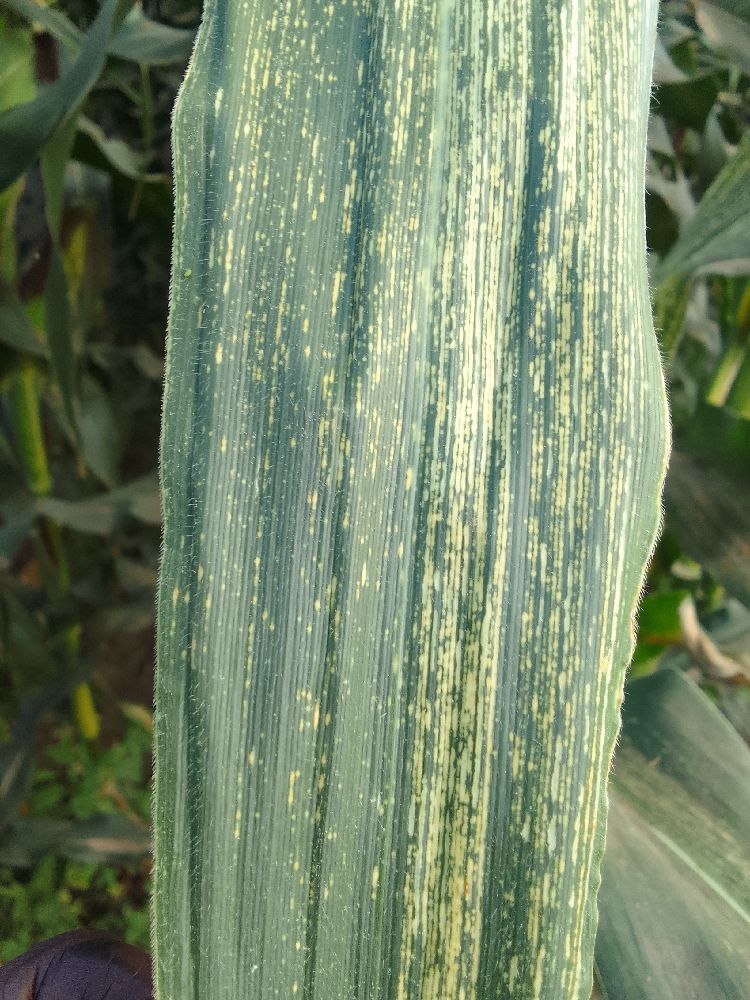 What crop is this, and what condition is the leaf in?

maize, maize streak virus
